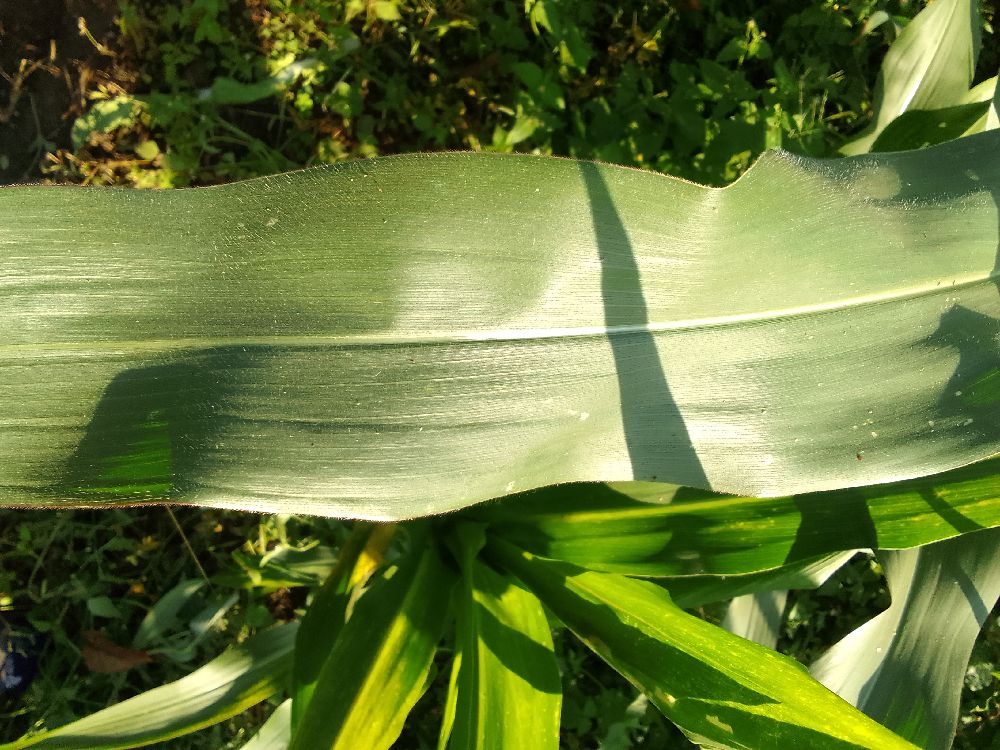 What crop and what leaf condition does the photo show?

maize, healthy
